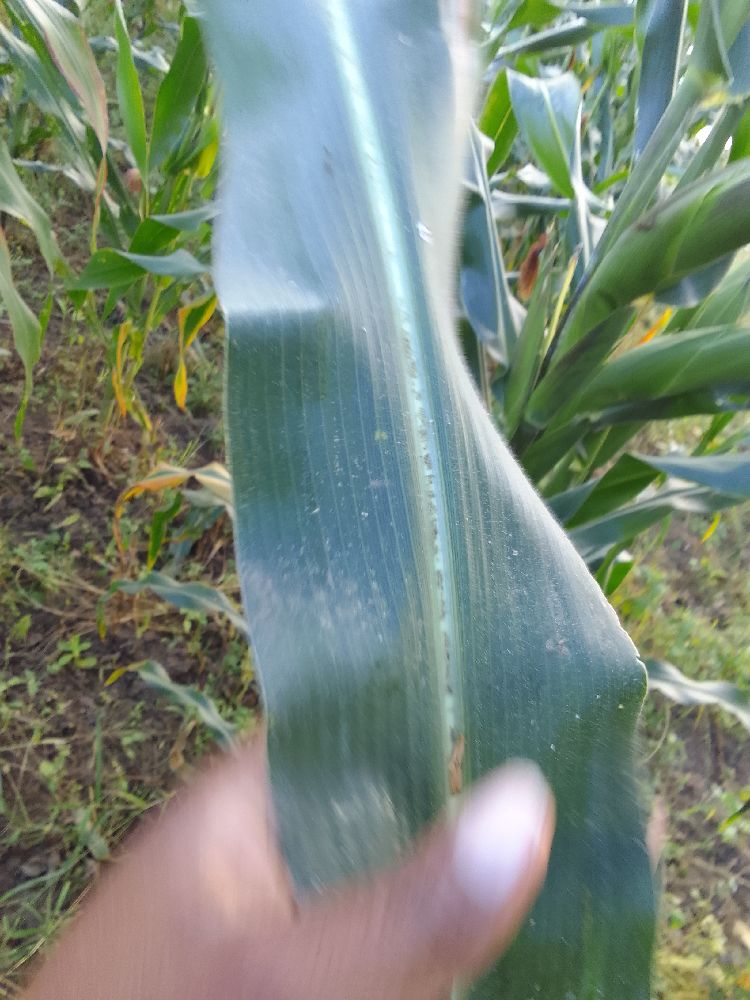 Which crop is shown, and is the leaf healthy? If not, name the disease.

maize, healthy
